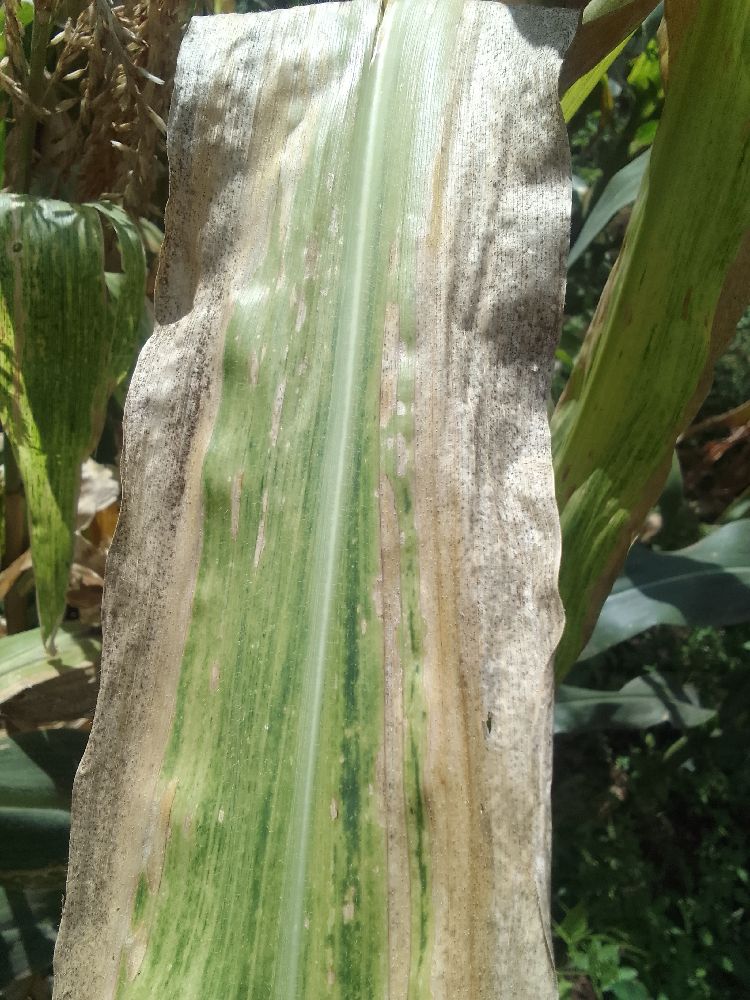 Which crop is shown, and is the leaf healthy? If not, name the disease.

maize, maize lethal necrosis
